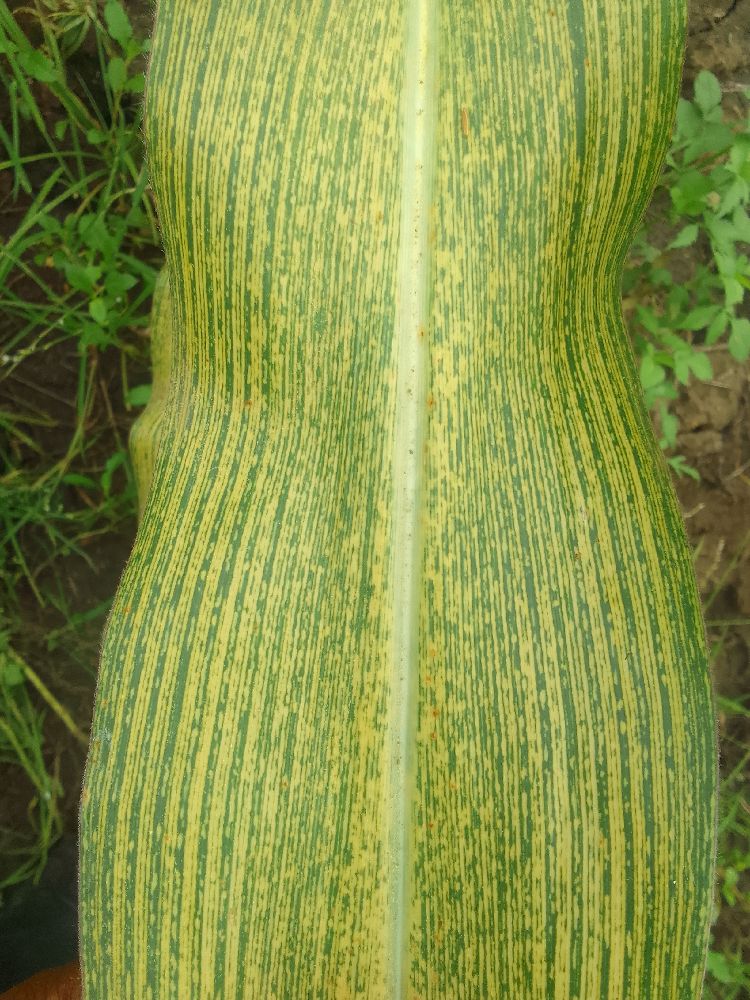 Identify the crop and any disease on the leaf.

maize, maize streak virus
